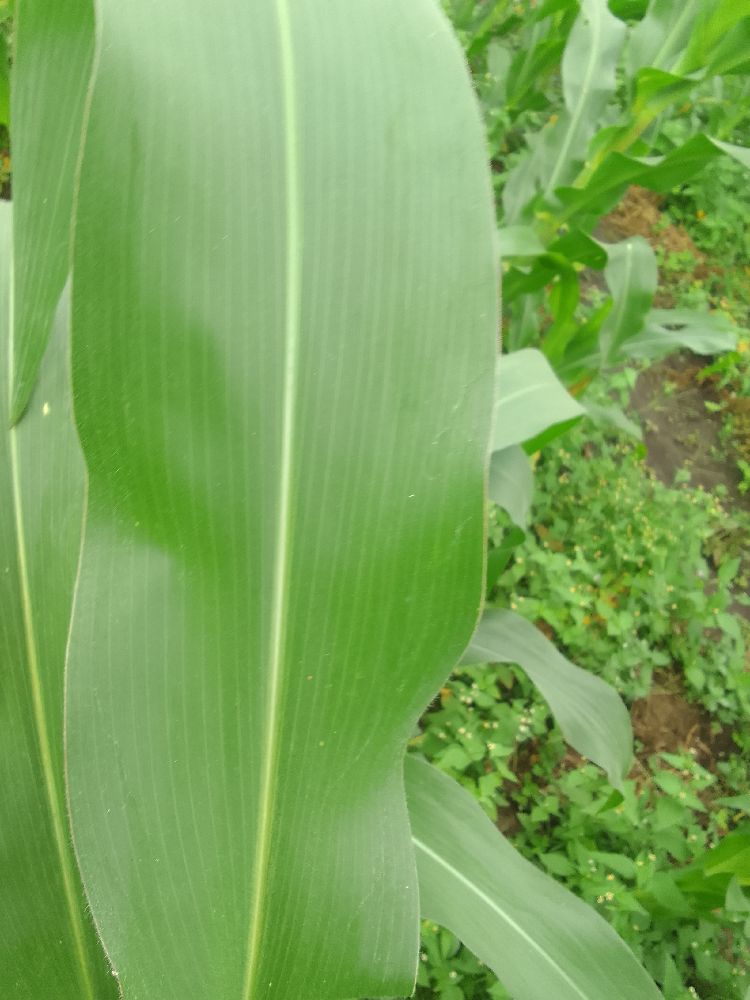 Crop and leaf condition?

maize, healthy
